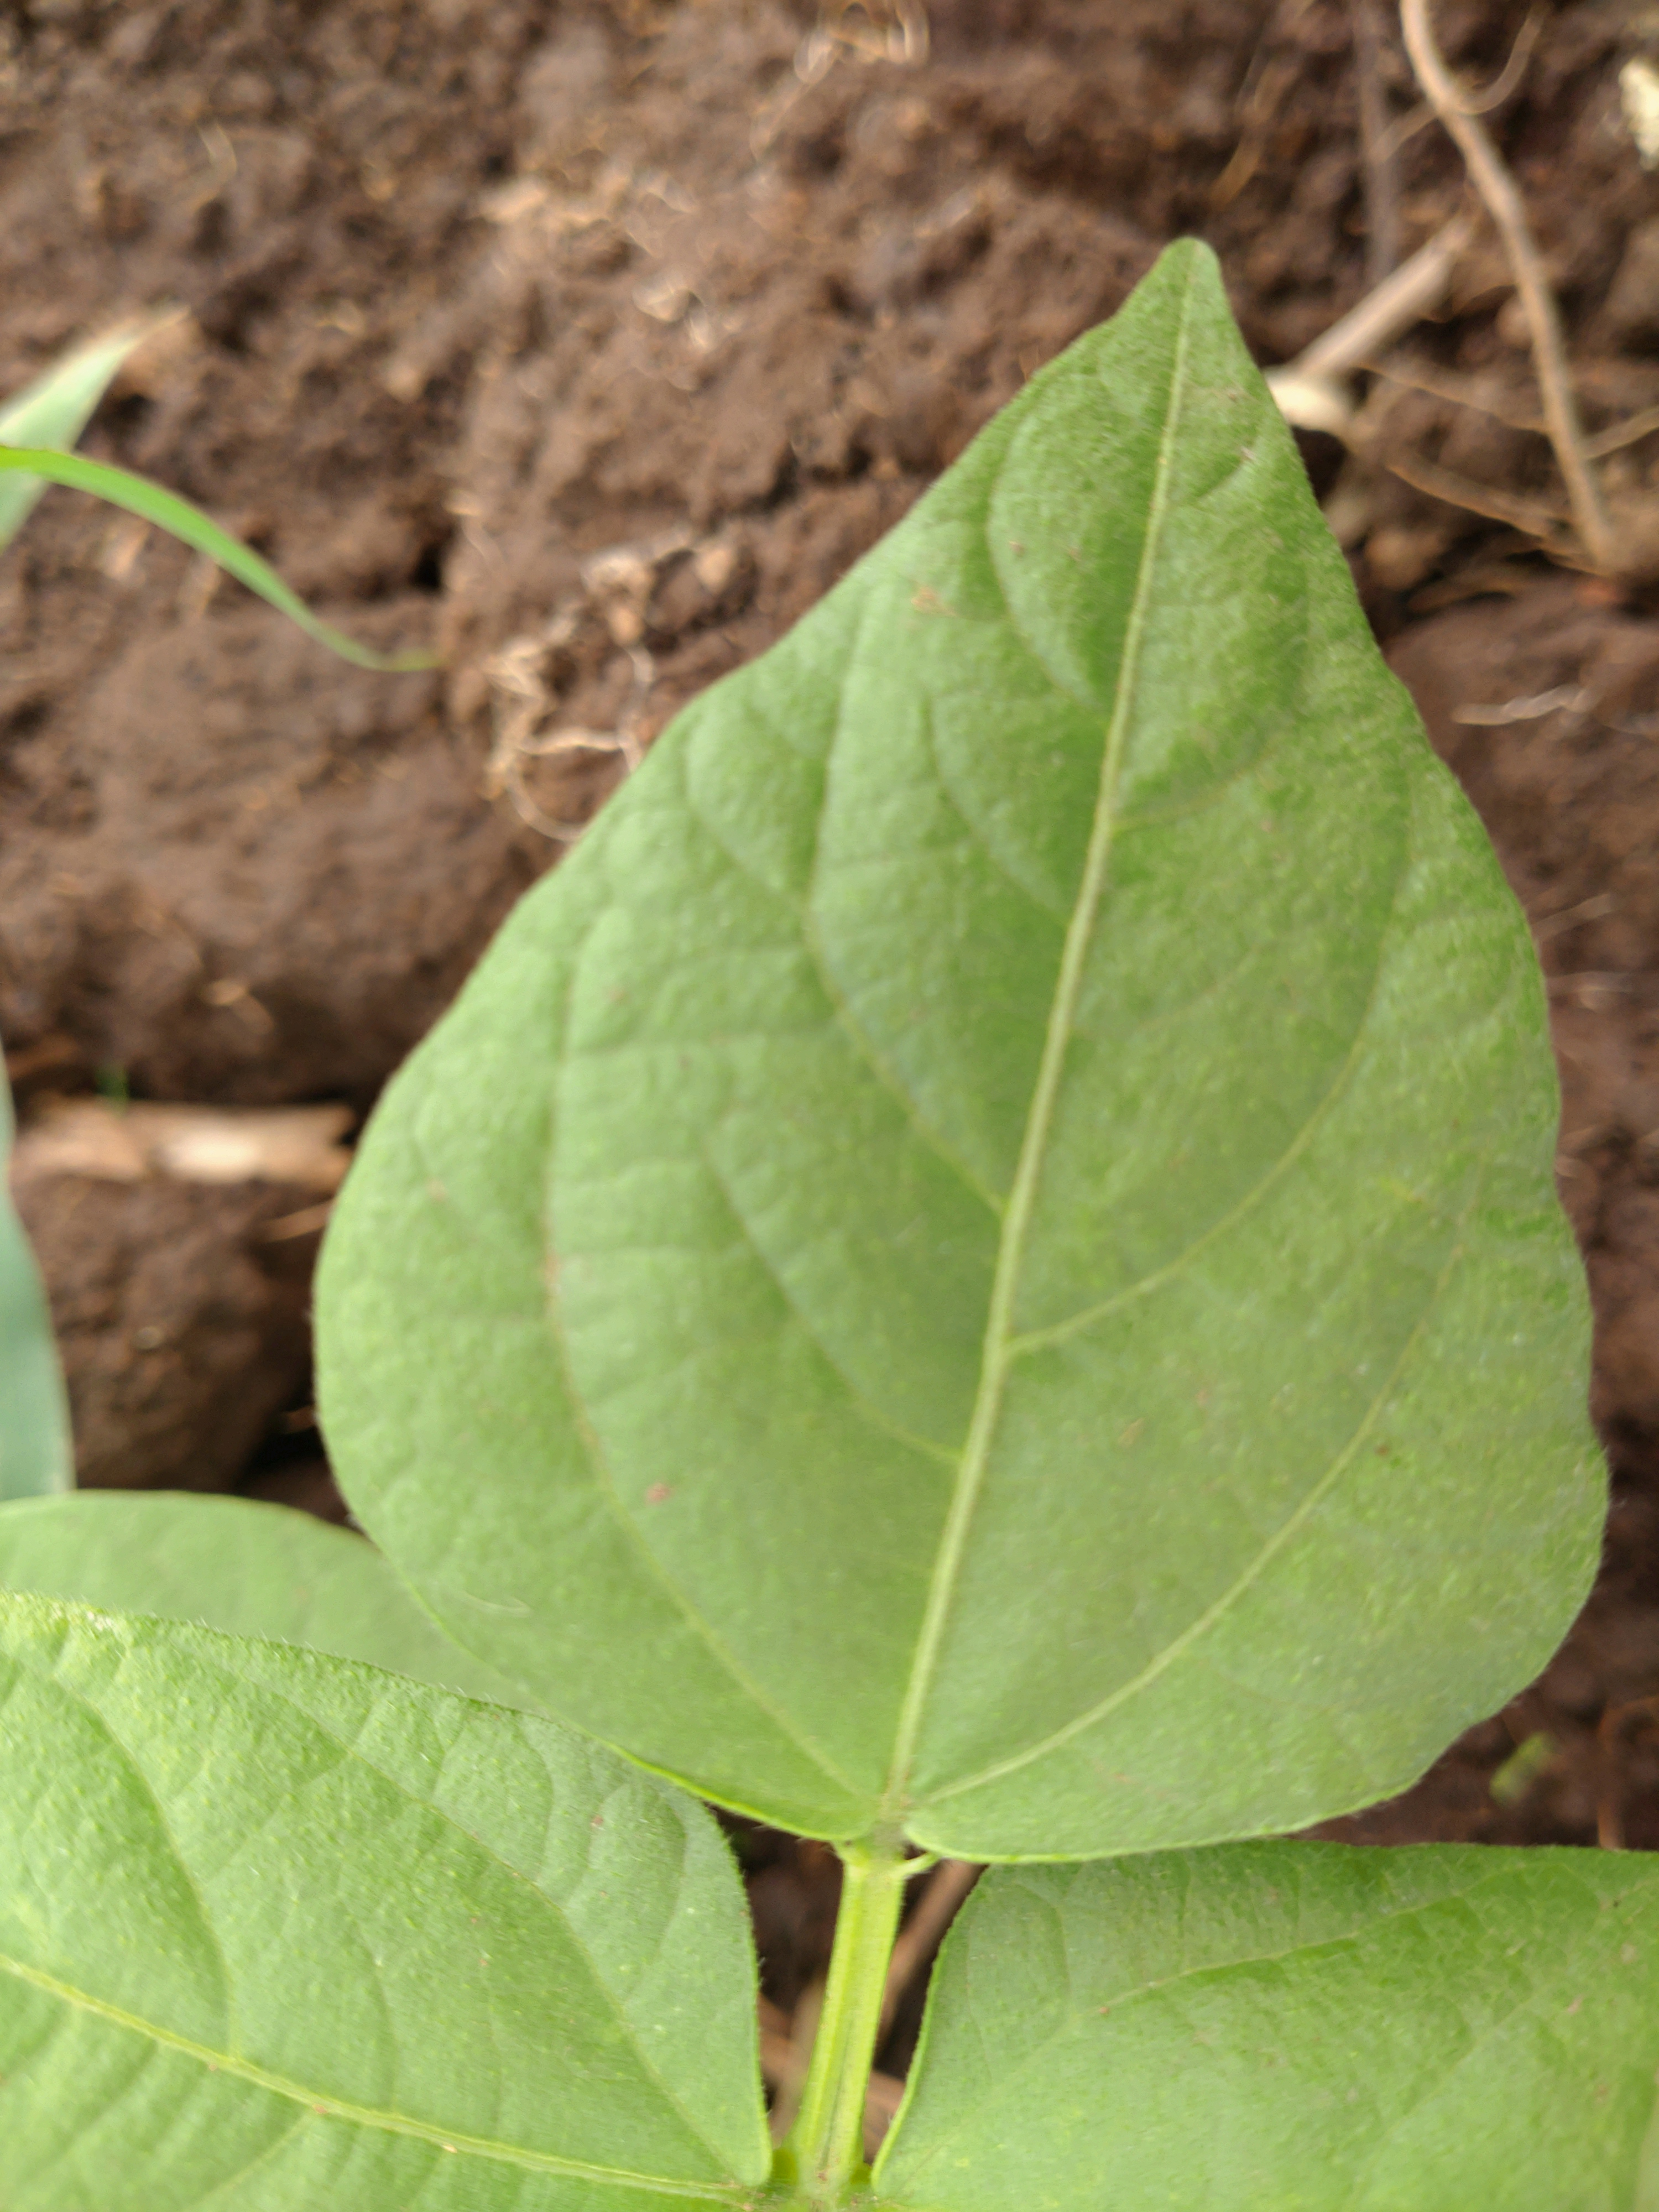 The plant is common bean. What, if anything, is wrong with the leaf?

healthy
